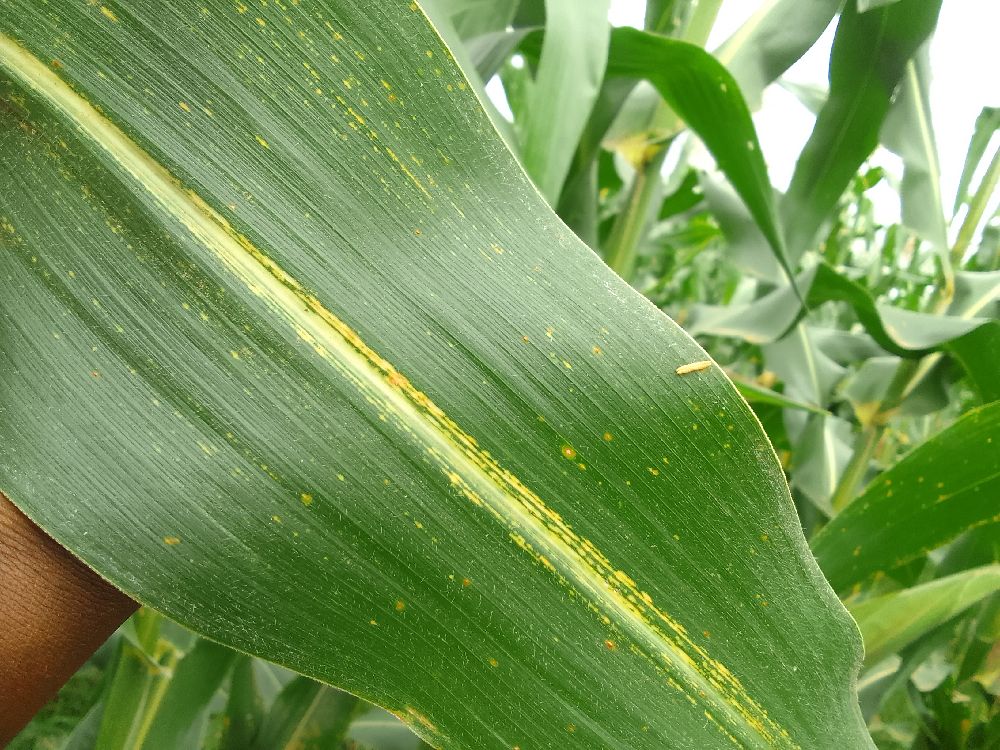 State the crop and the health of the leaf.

maize, maize streak virus
